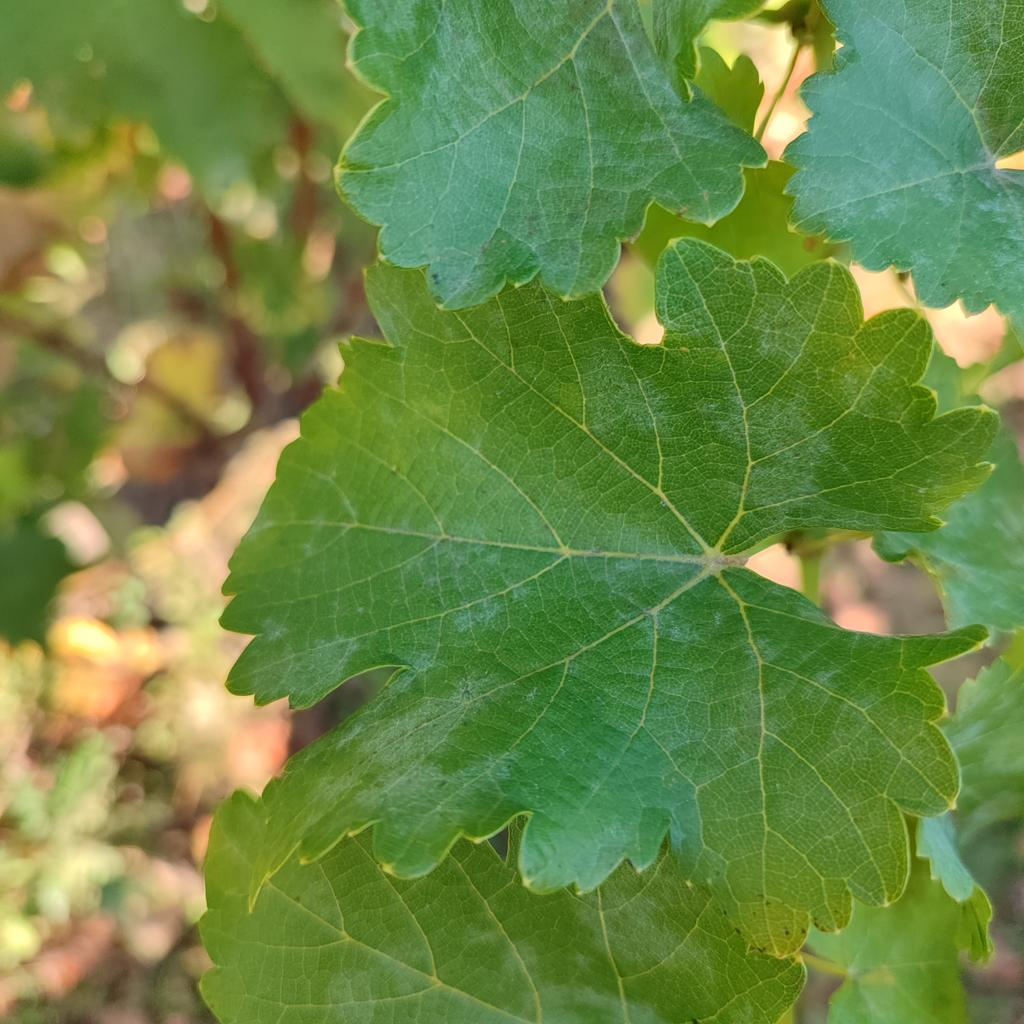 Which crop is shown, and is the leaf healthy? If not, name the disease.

grapevine, powdery mildew
